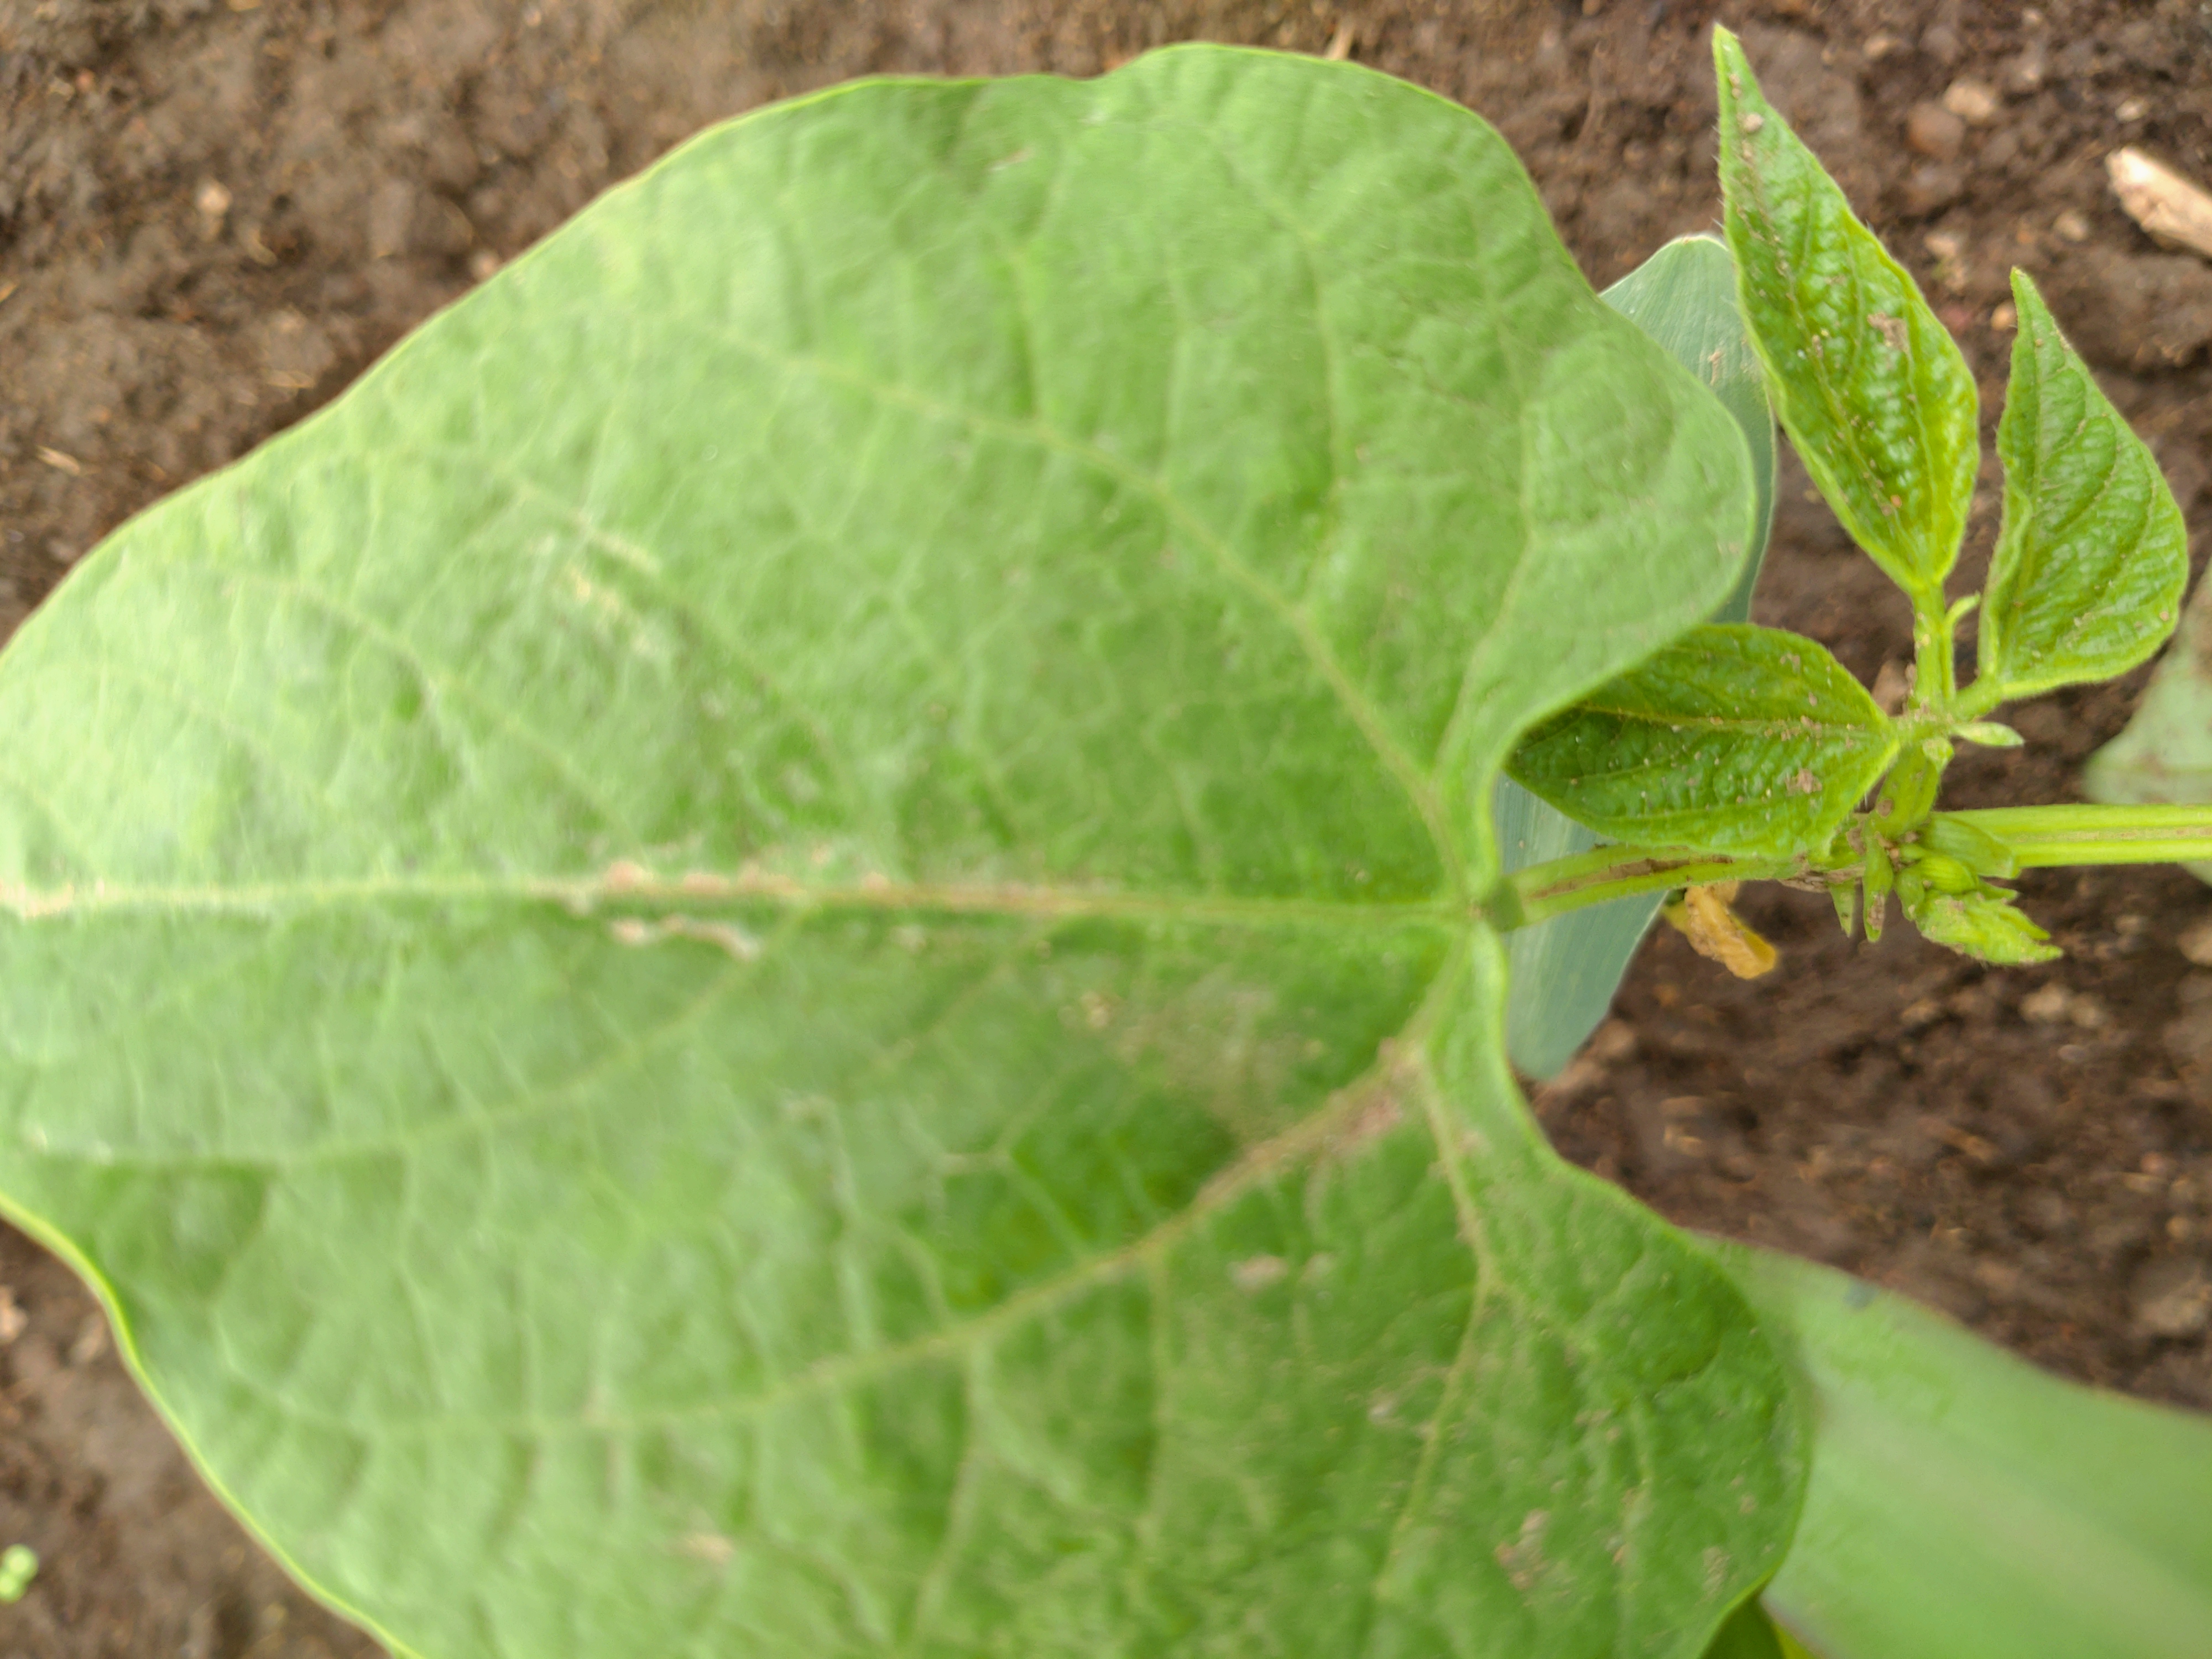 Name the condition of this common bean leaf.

healthy
